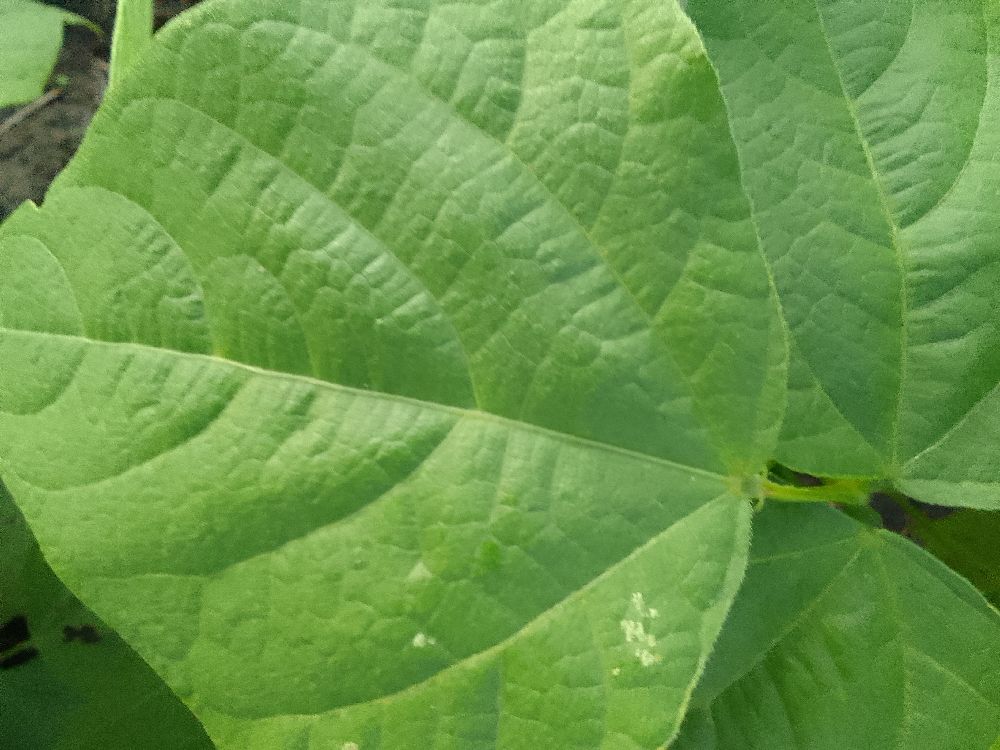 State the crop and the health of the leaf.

common bean, healthy
